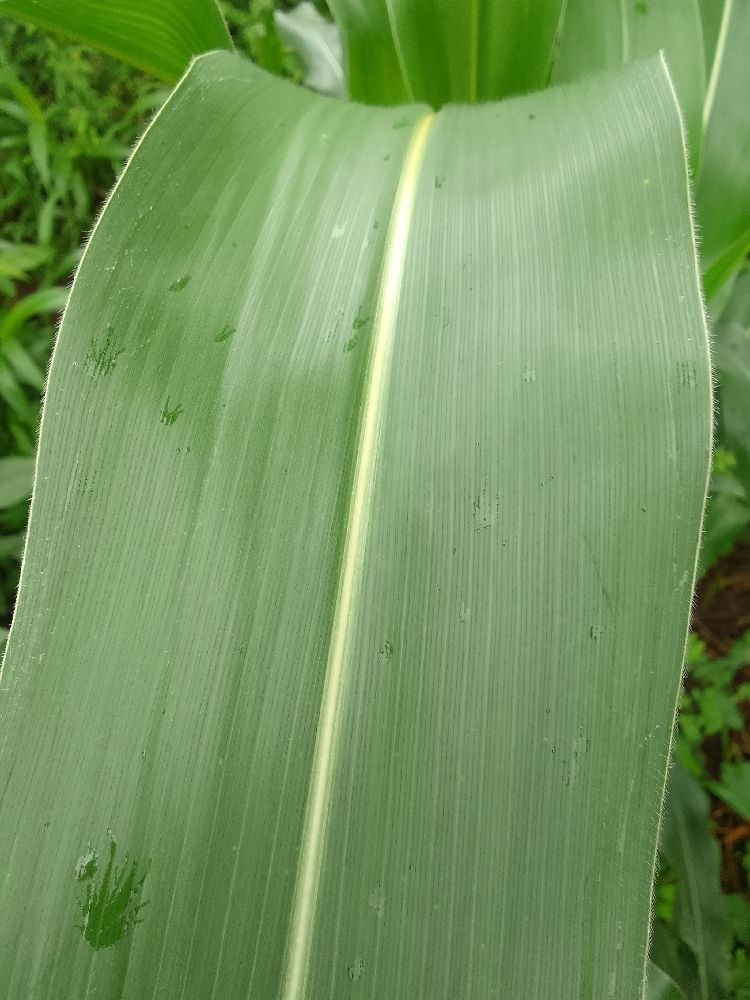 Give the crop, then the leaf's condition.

maize, healthy
